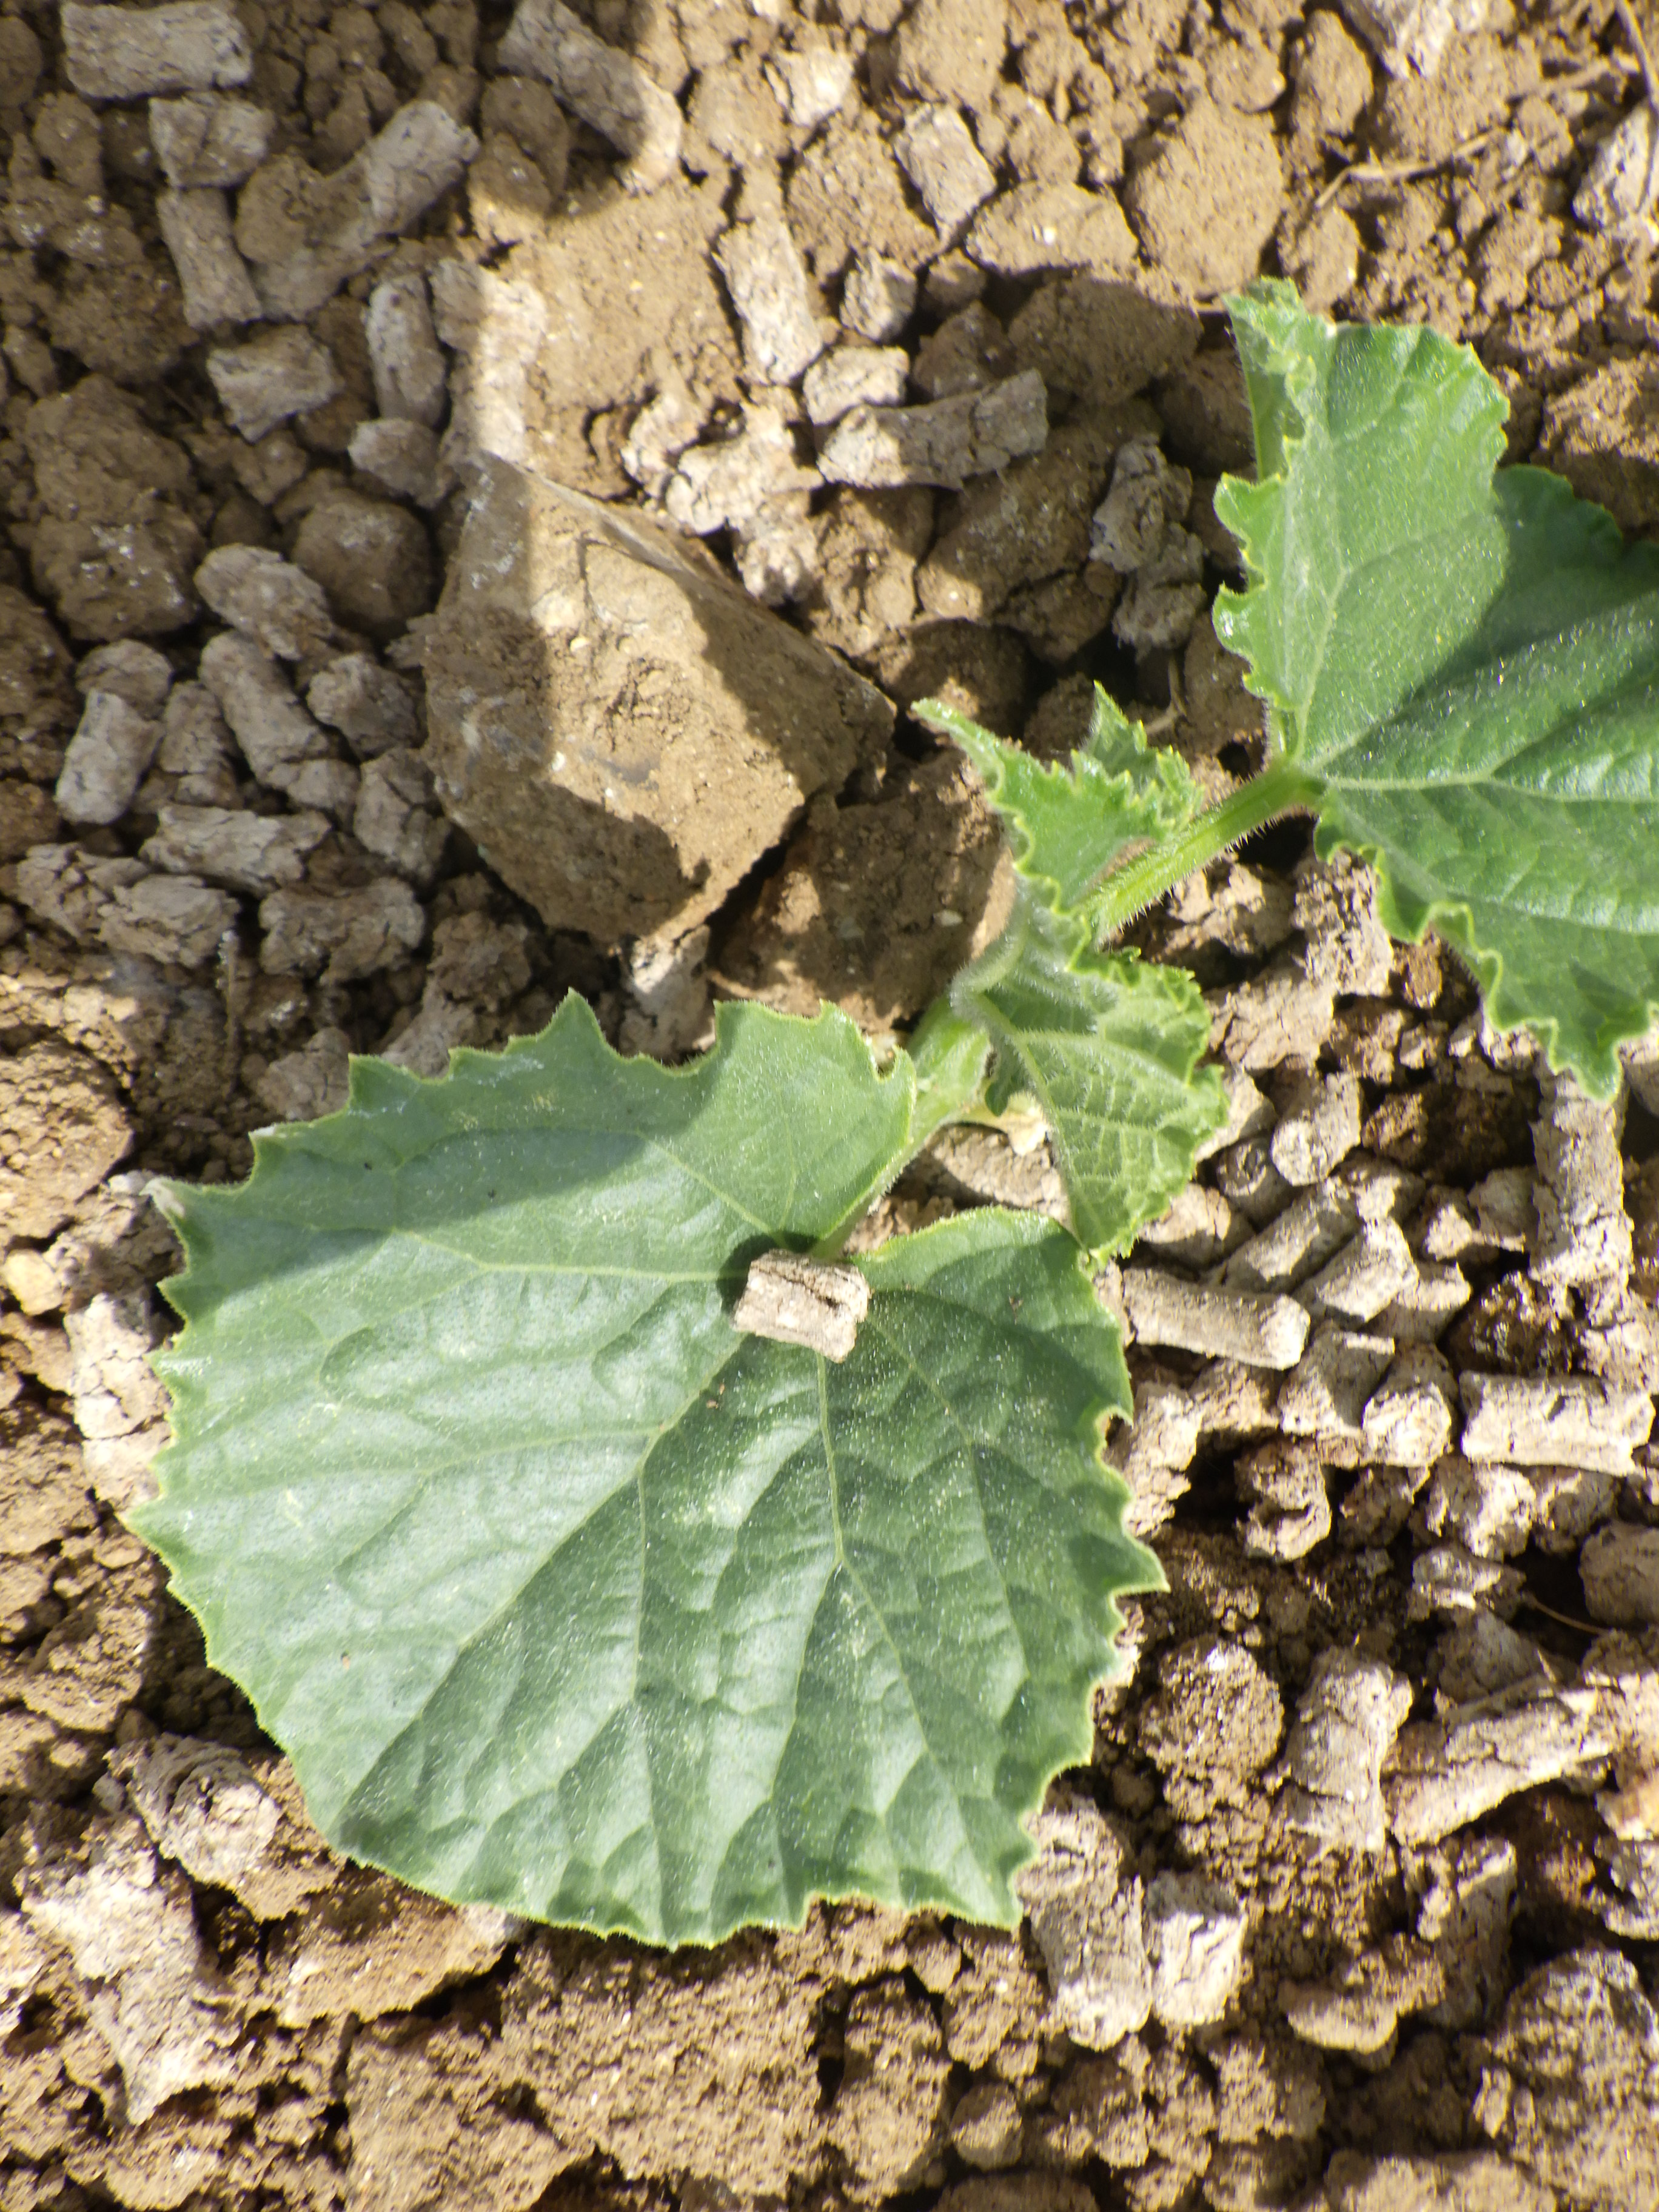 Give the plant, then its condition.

cucumber, healthy
